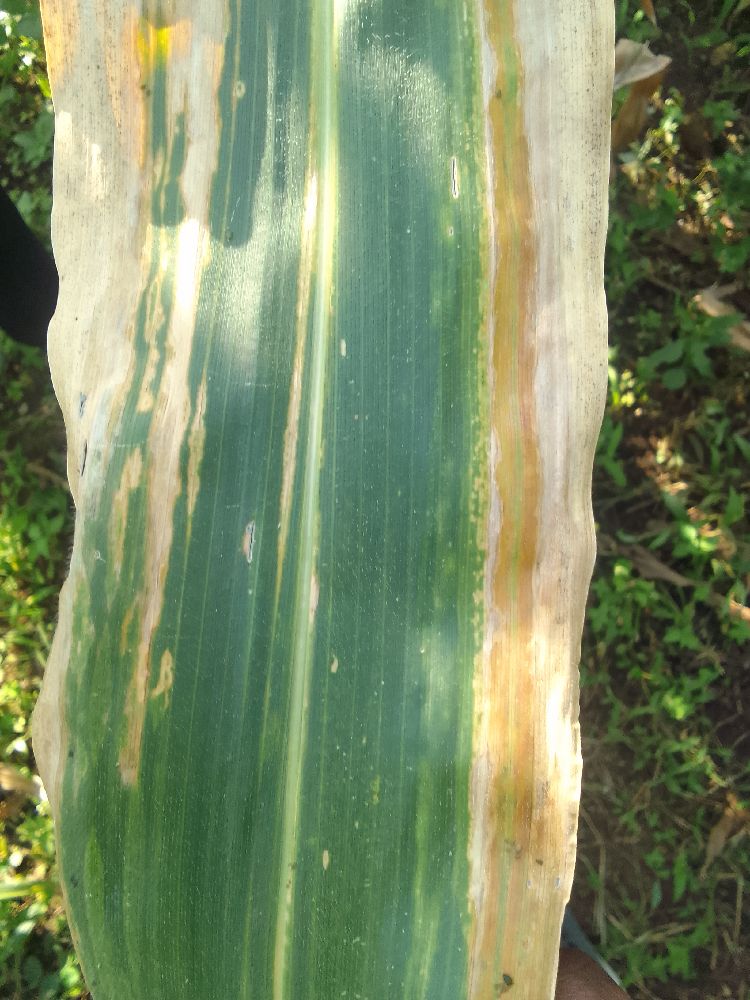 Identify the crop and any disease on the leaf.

maize, maize lethal necrosis
